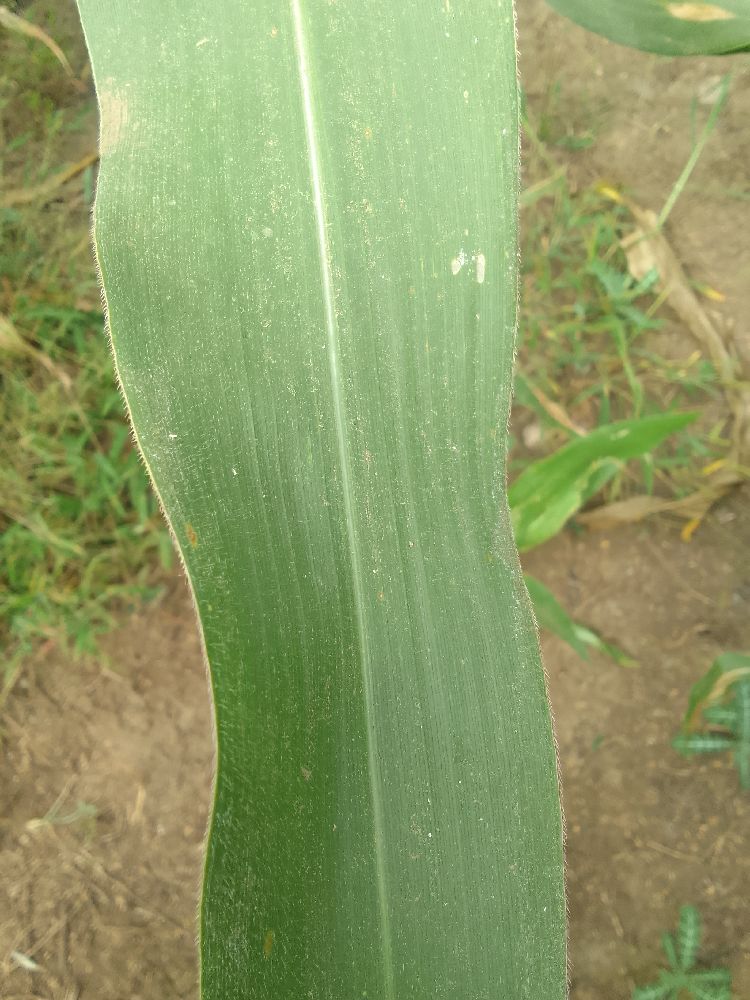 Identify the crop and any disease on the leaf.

maize, healthy
